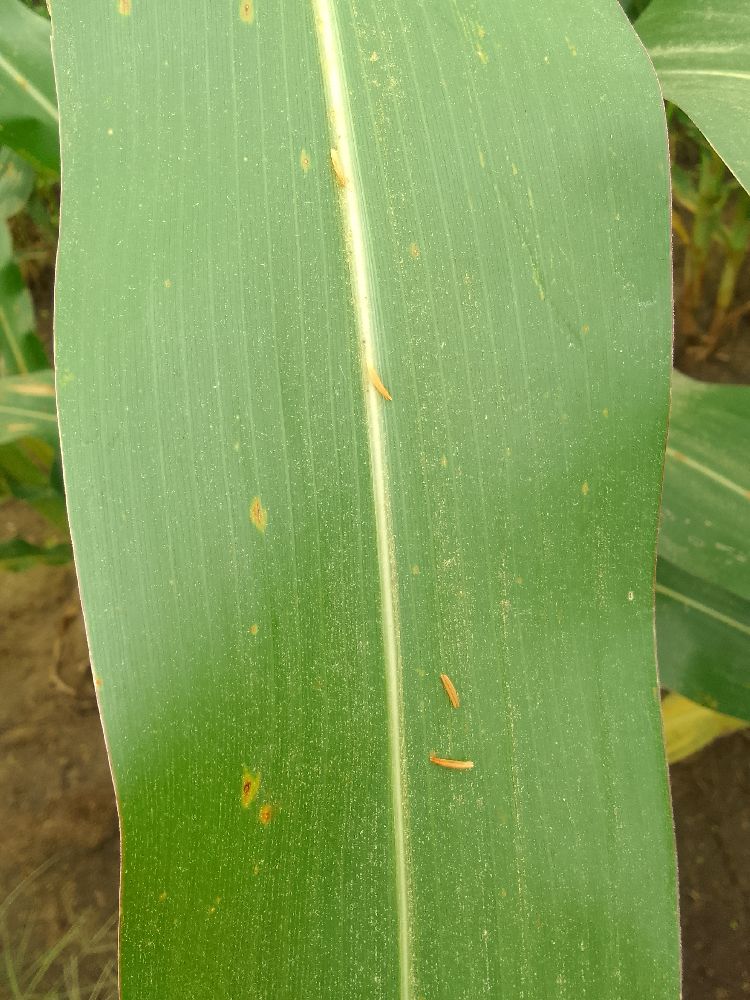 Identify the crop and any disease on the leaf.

maize, healthy
